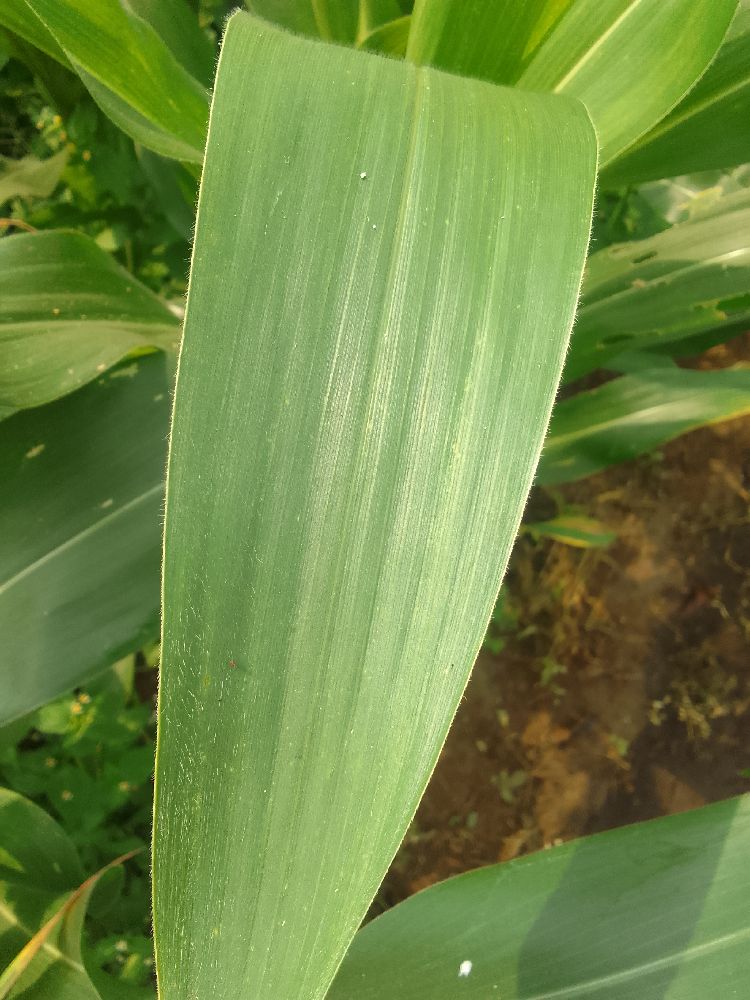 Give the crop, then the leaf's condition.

maize, healthy
